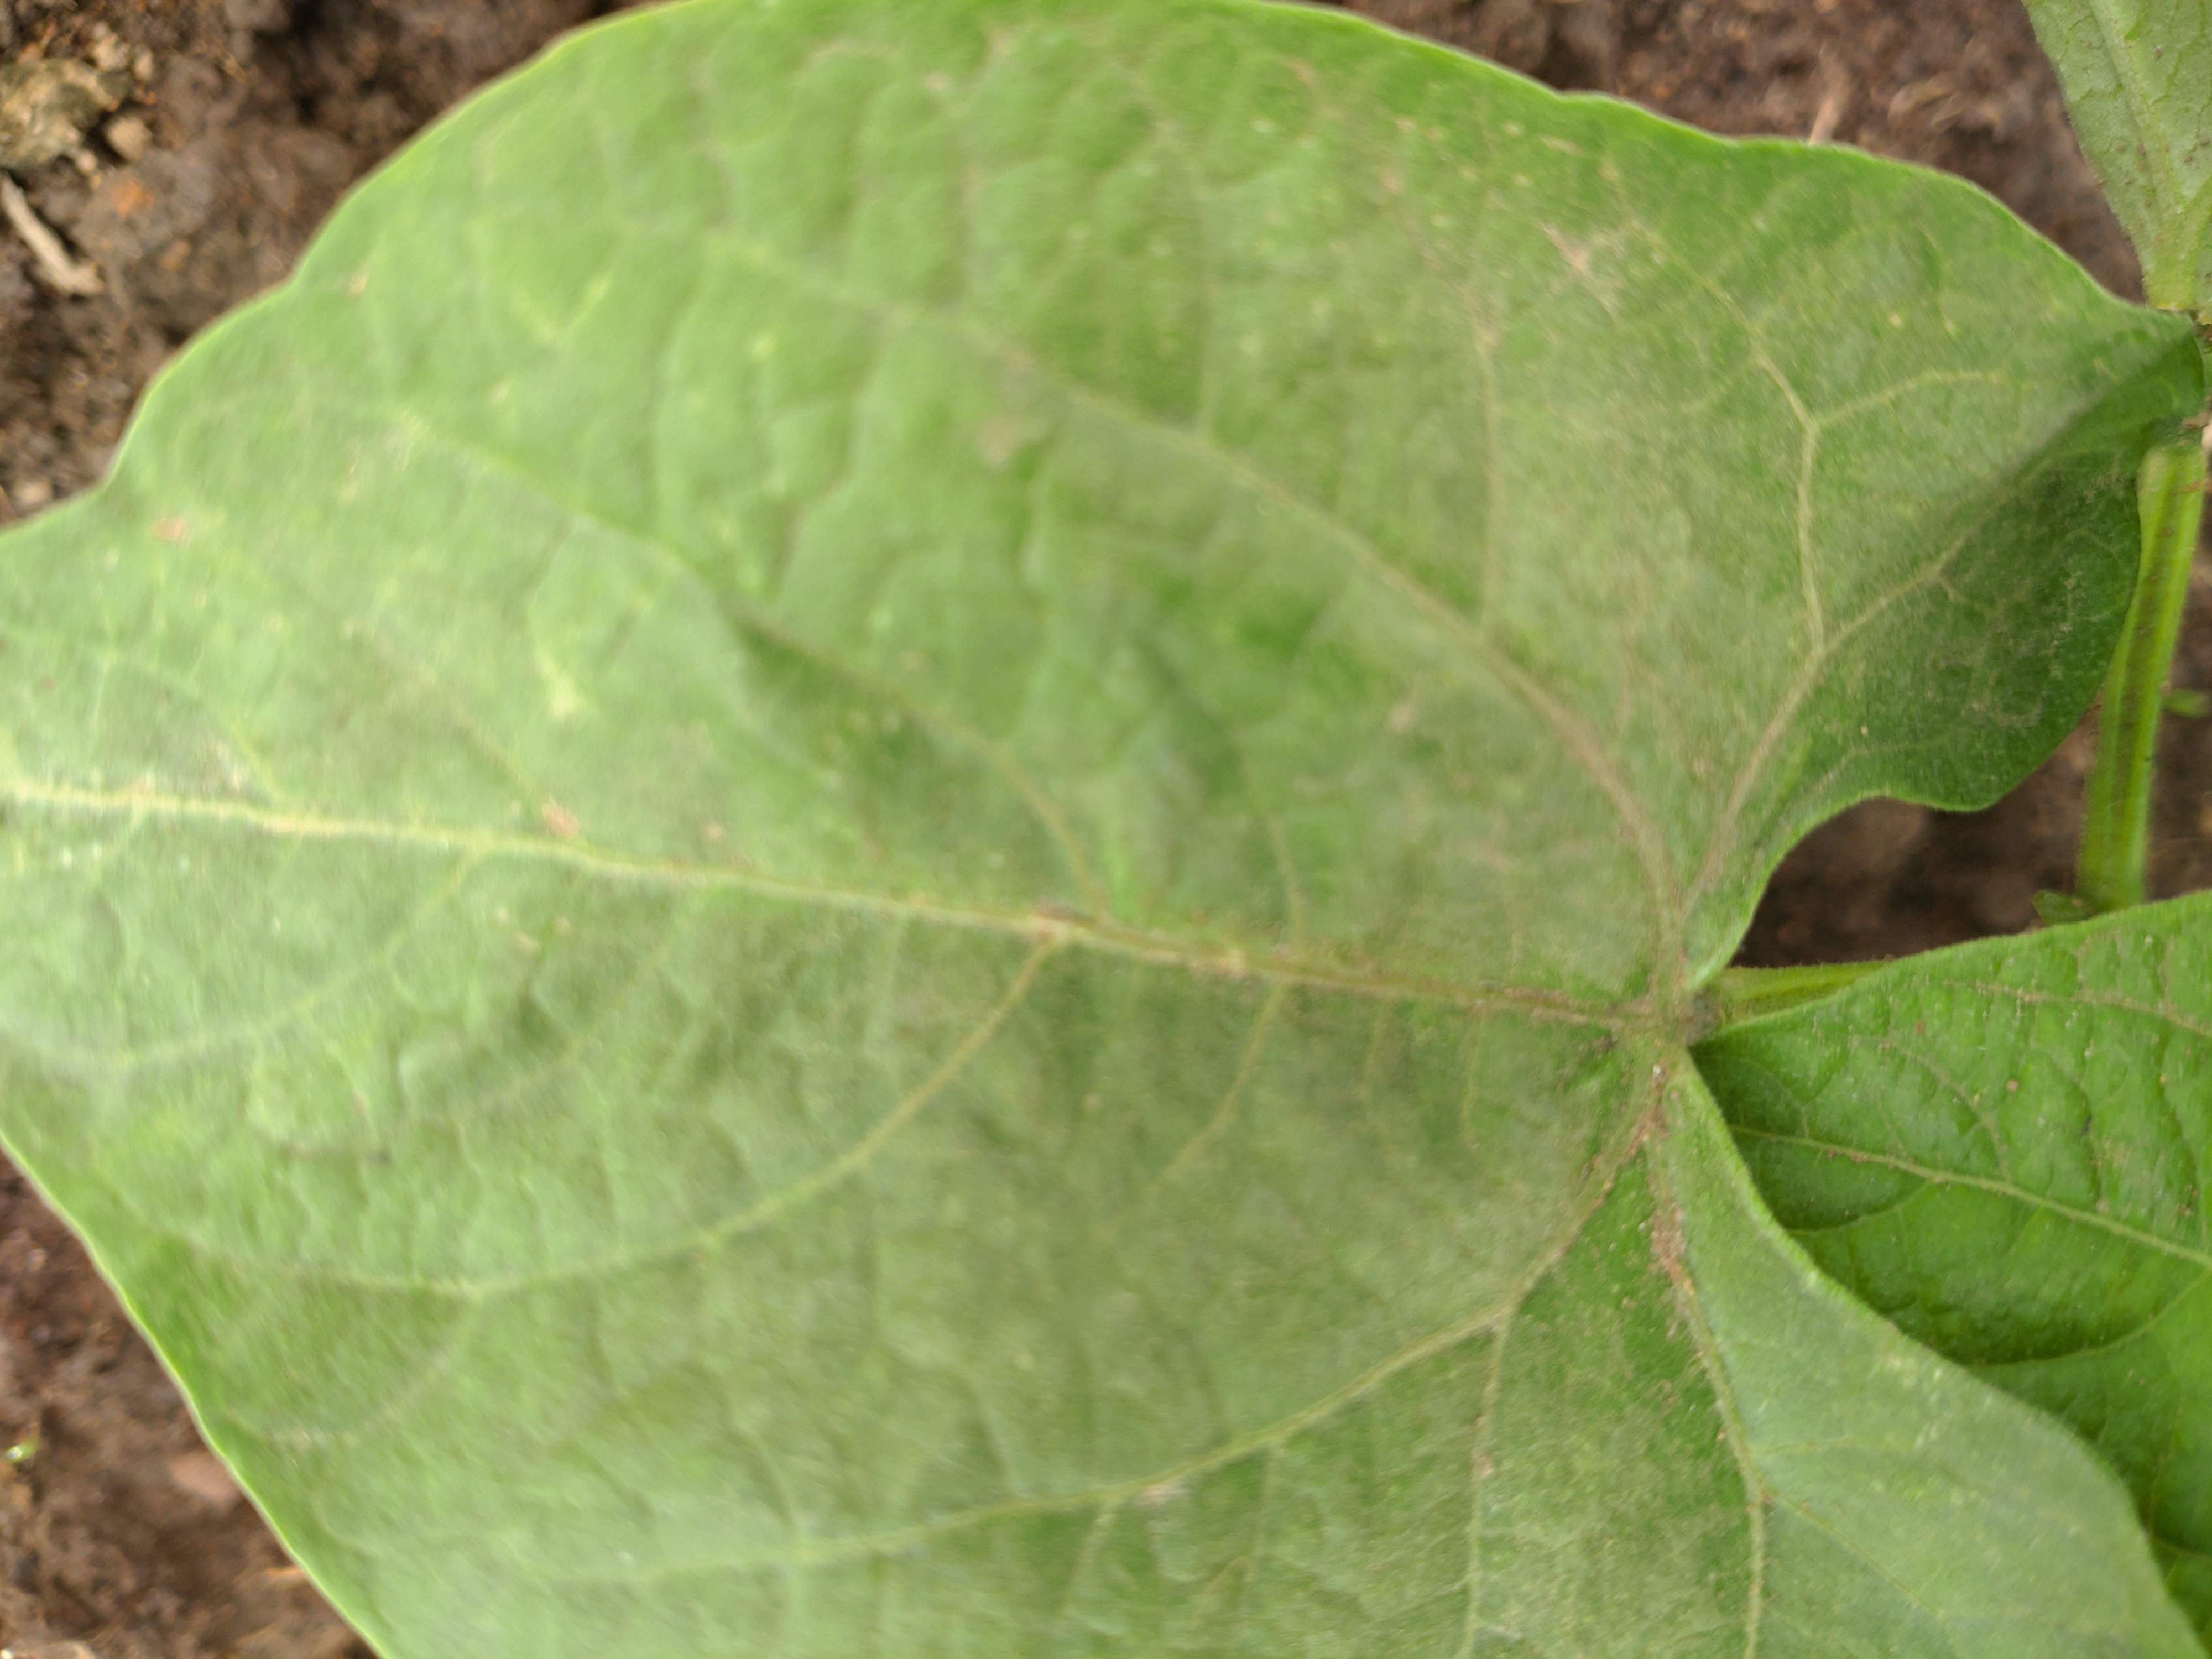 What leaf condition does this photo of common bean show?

healthy
